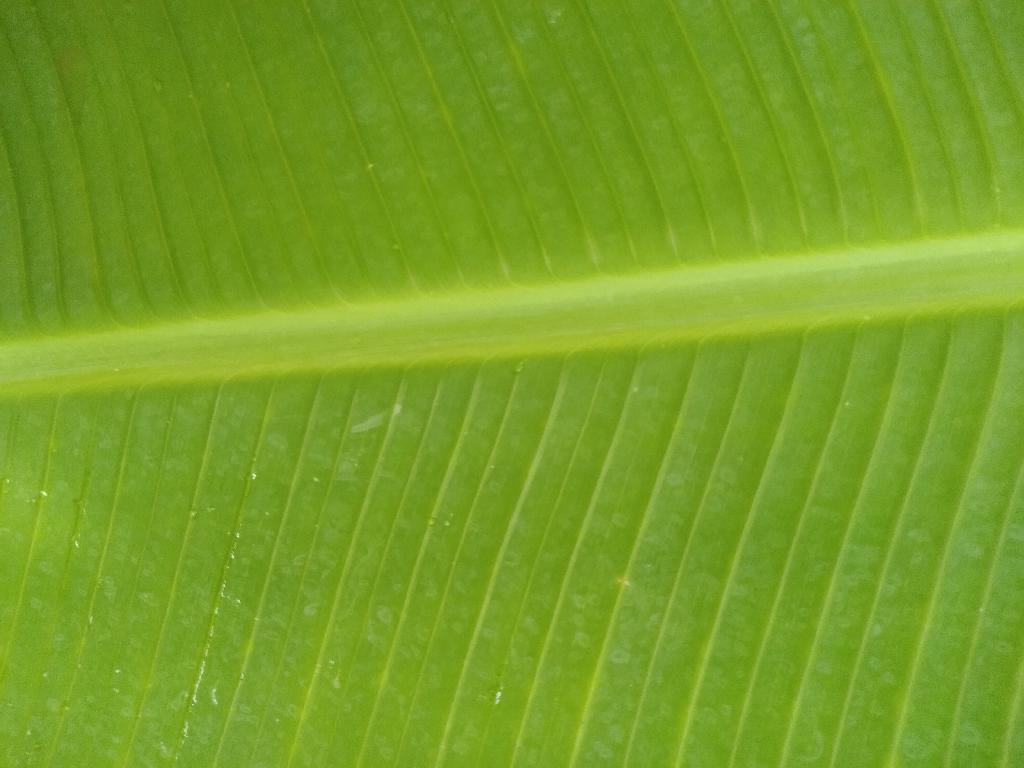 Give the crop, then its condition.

banana, healthy
